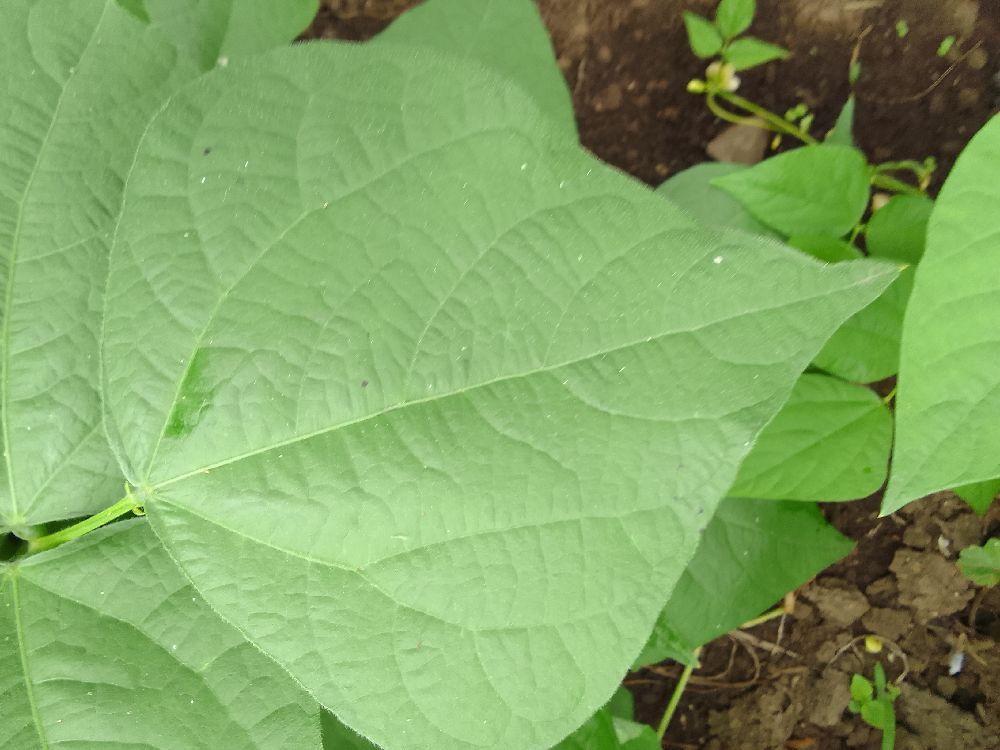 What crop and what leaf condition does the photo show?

common bean, healthy
